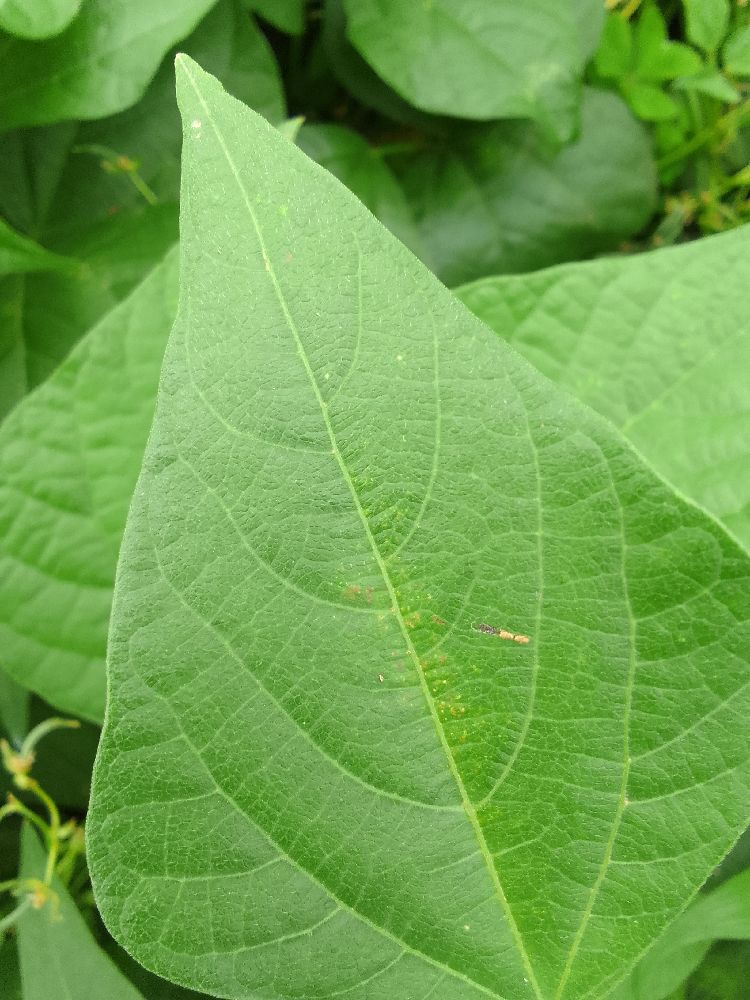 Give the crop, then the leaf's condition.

common bean, healthy
